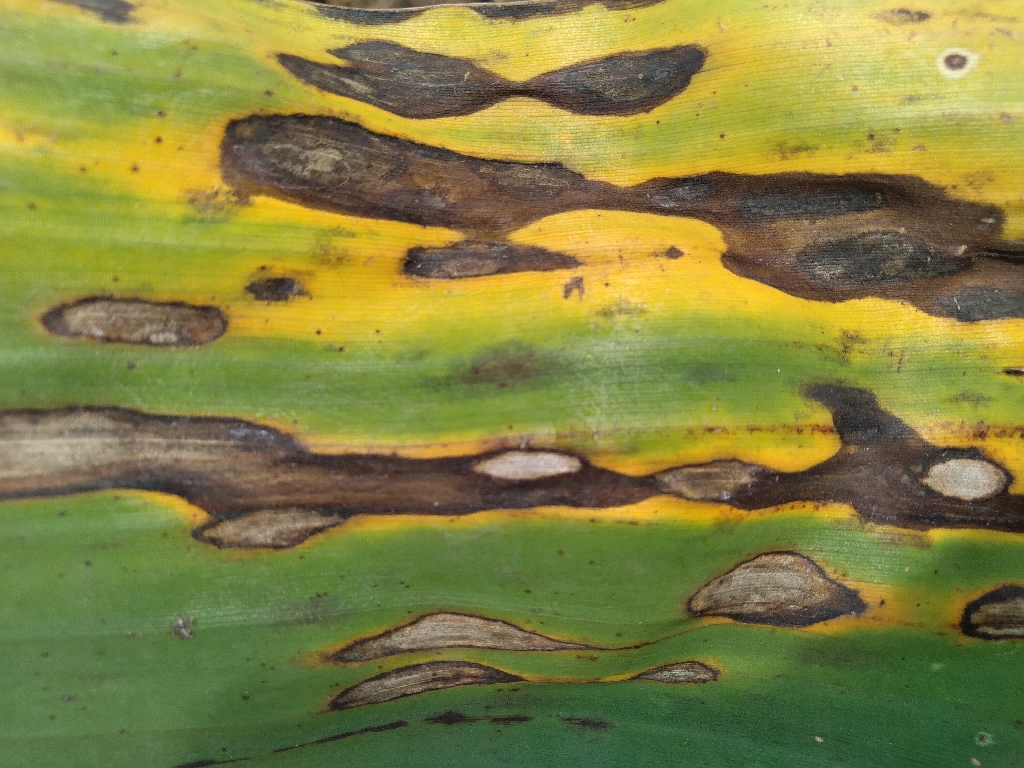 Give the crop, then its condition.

banana, black sigatoka
